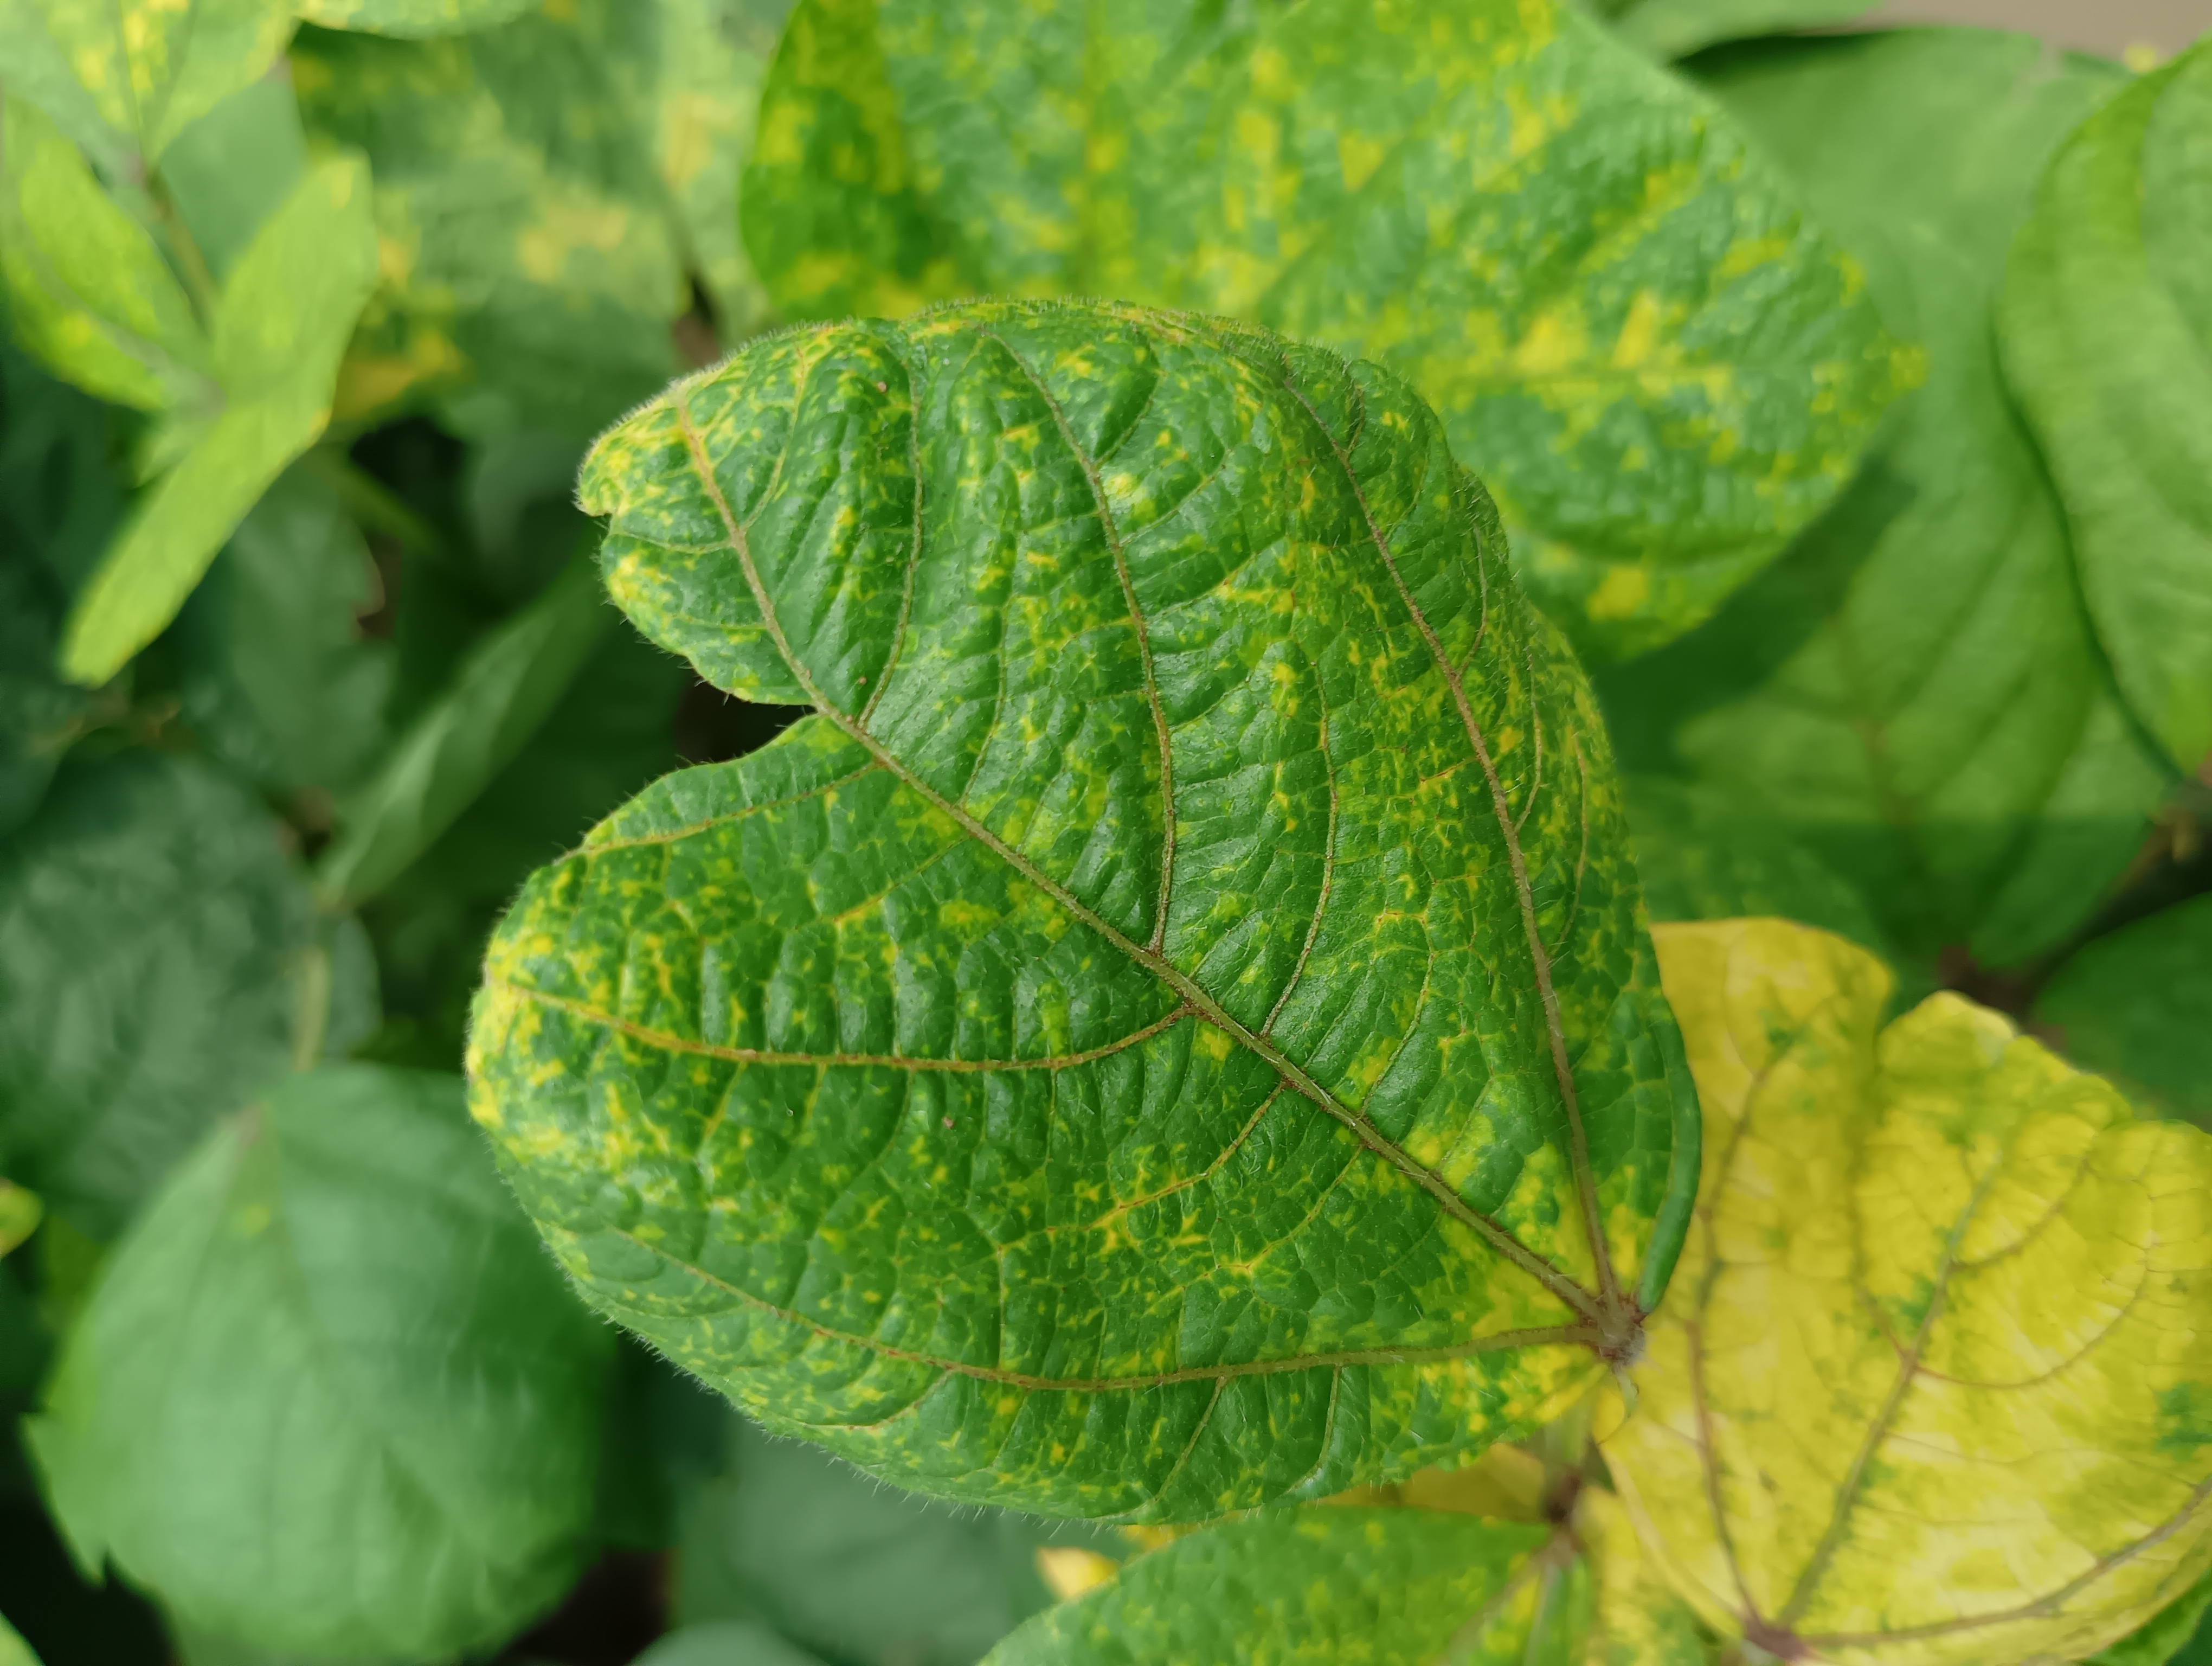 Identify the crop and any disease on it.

mungbean, yellow mosaic
